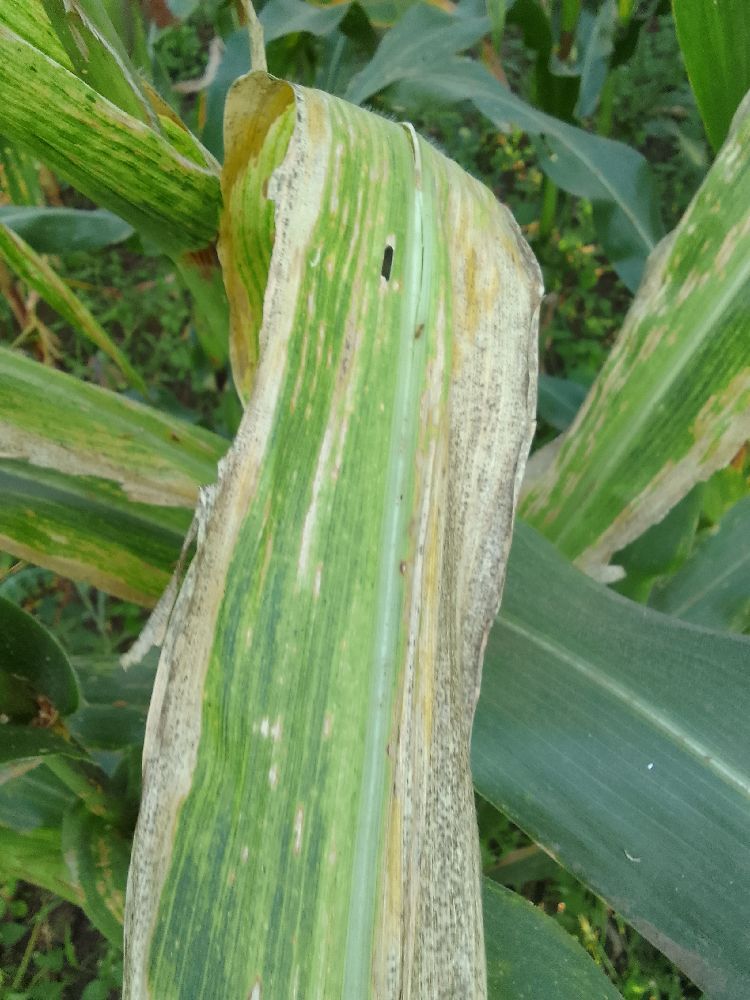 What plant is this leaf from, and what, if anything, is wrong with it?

maize, maize lethal necrosis
